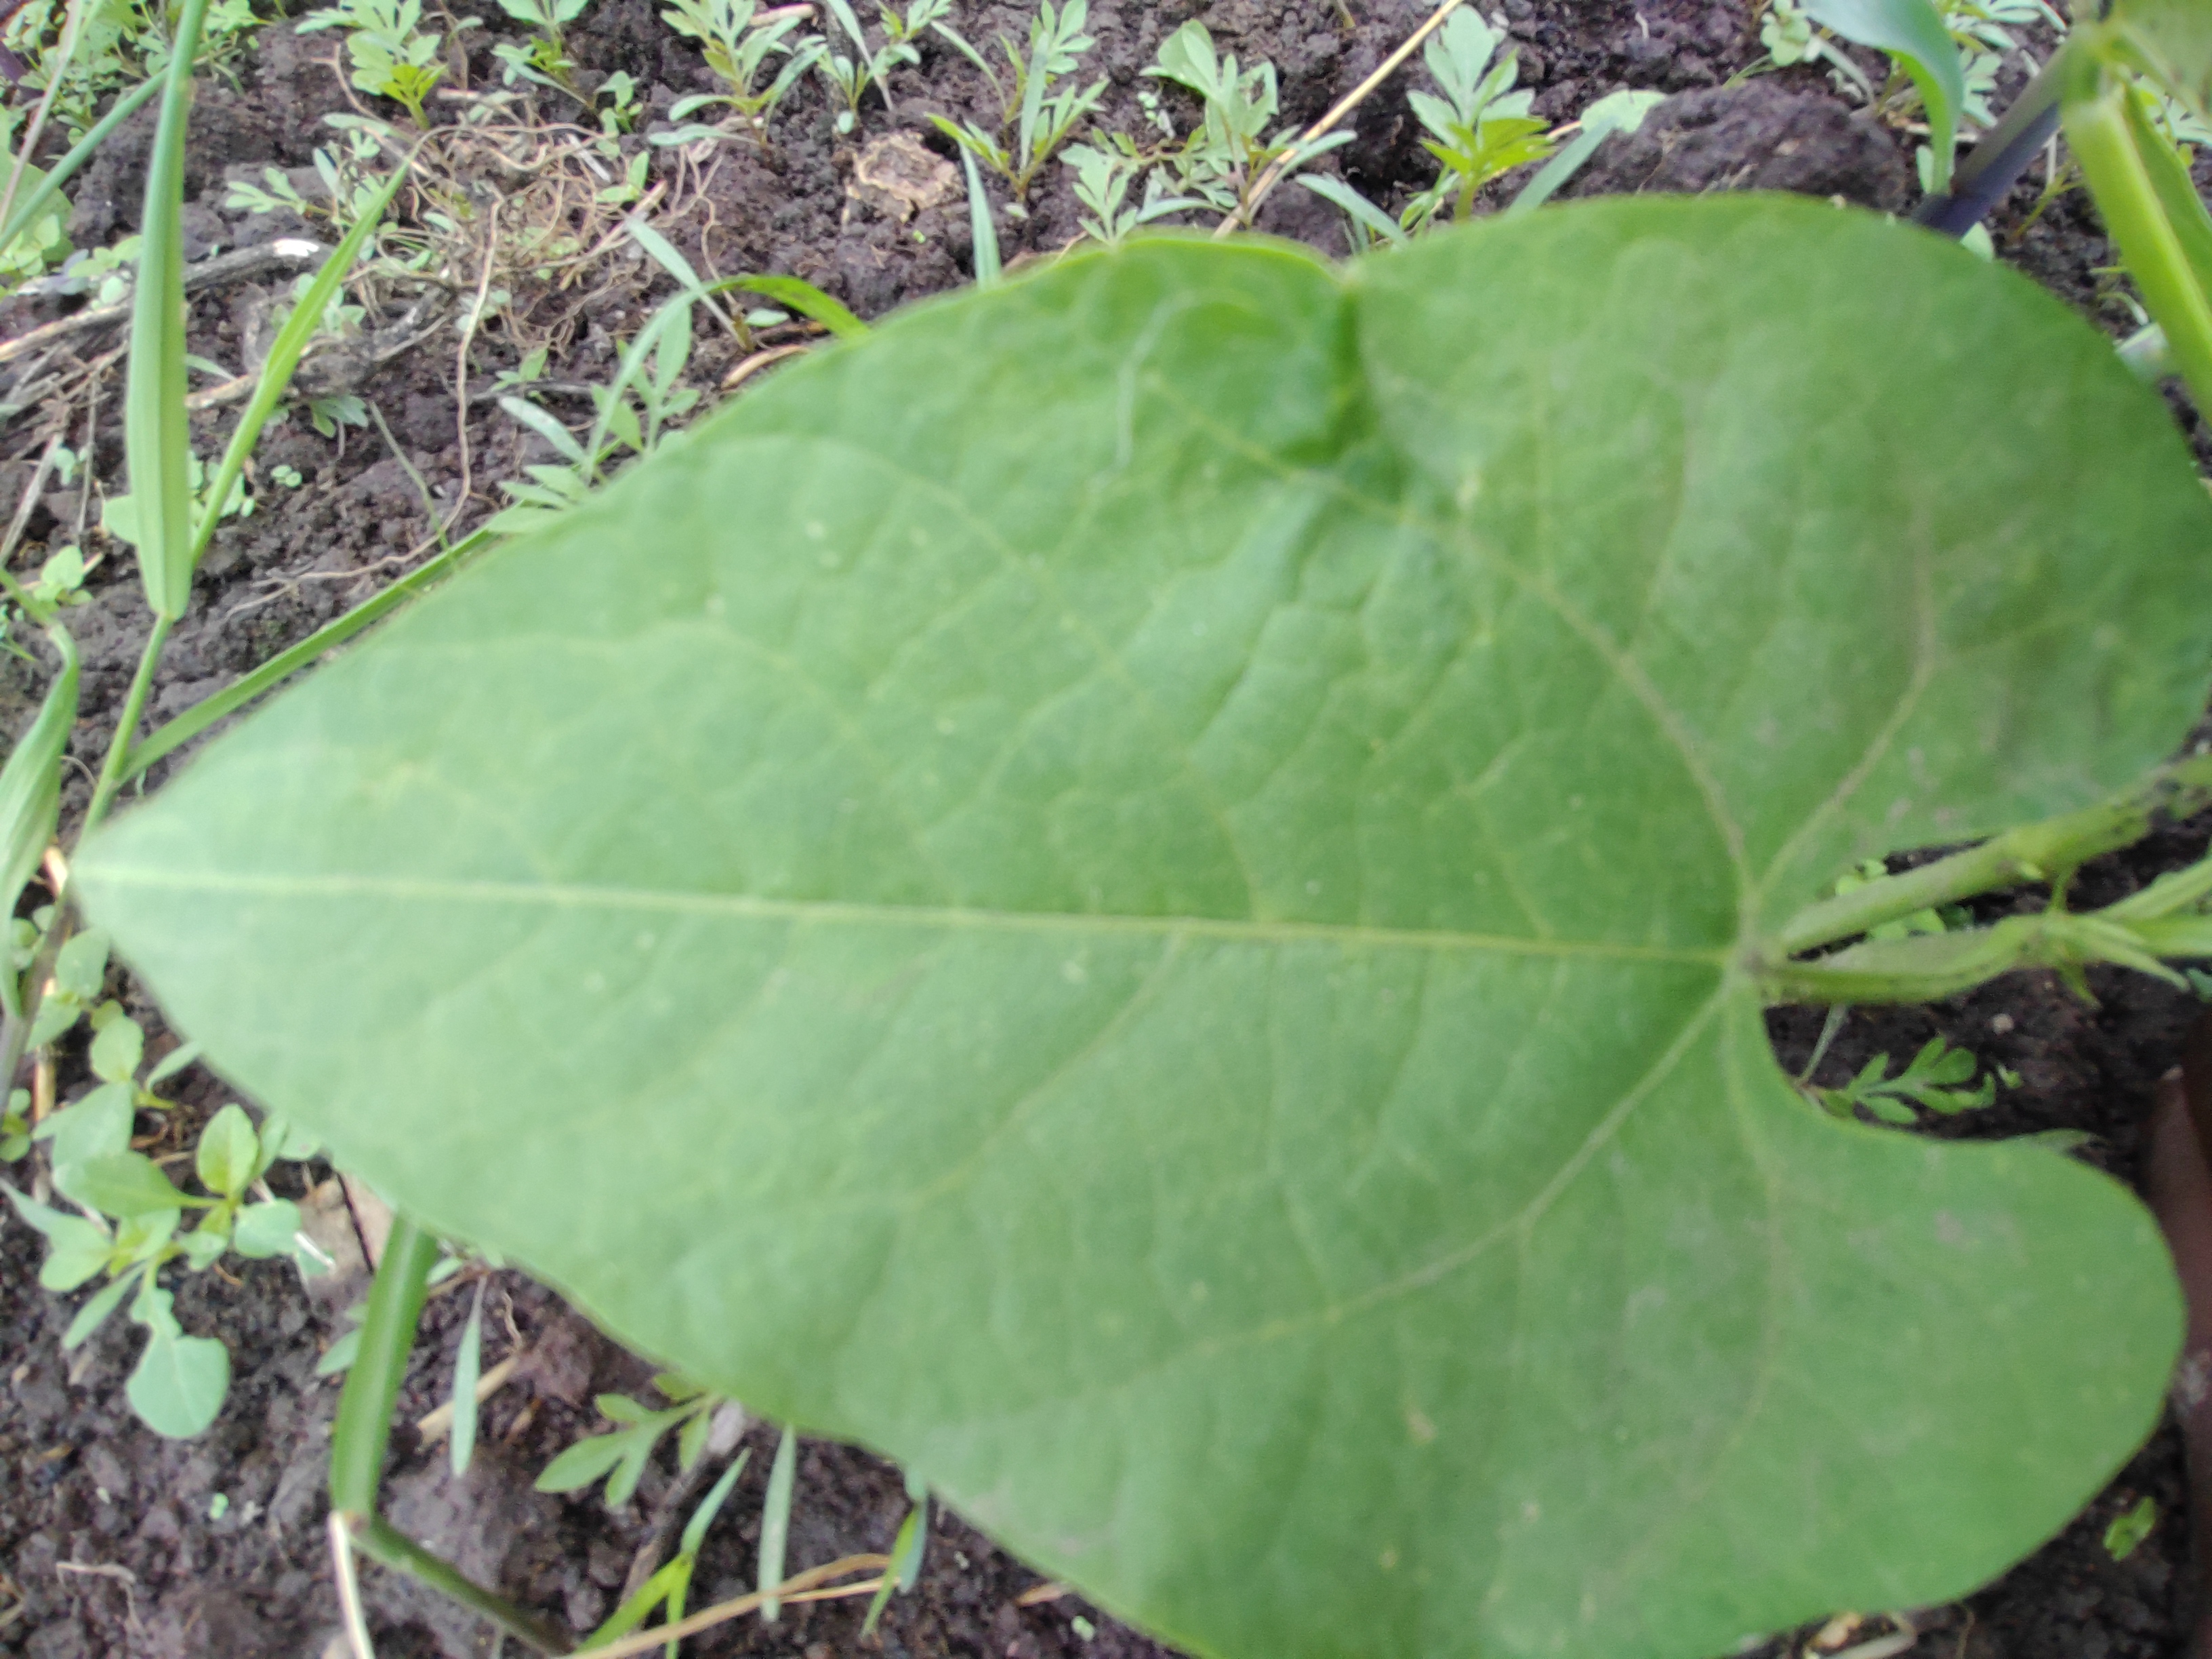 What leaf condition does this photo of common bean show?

healthy
